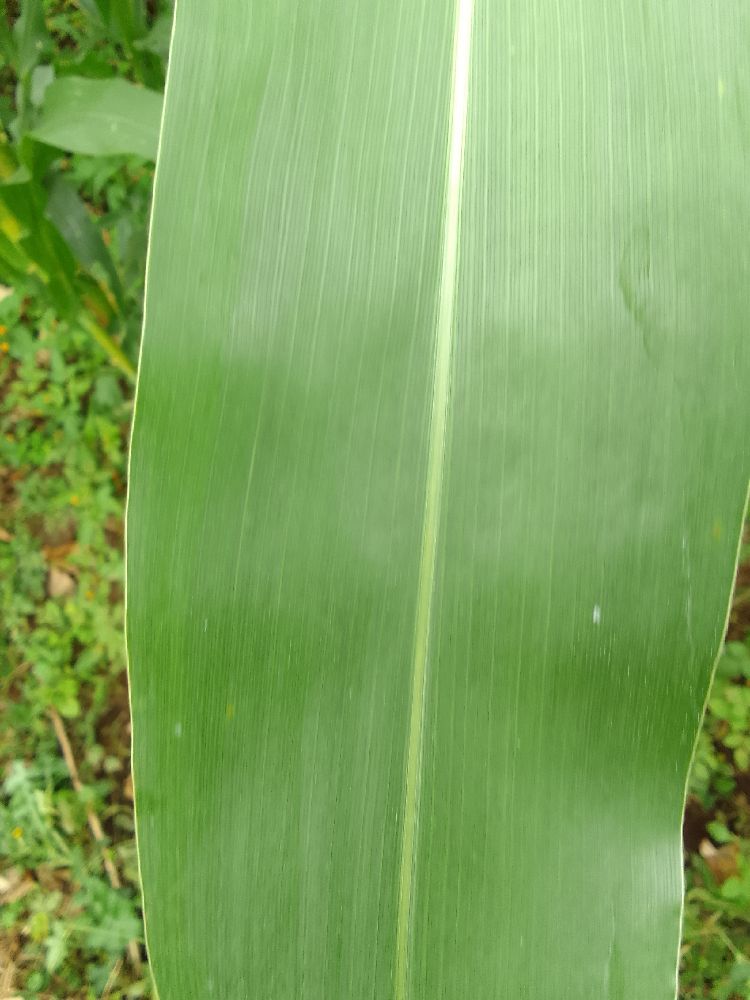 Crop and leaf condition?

maize, healthy
